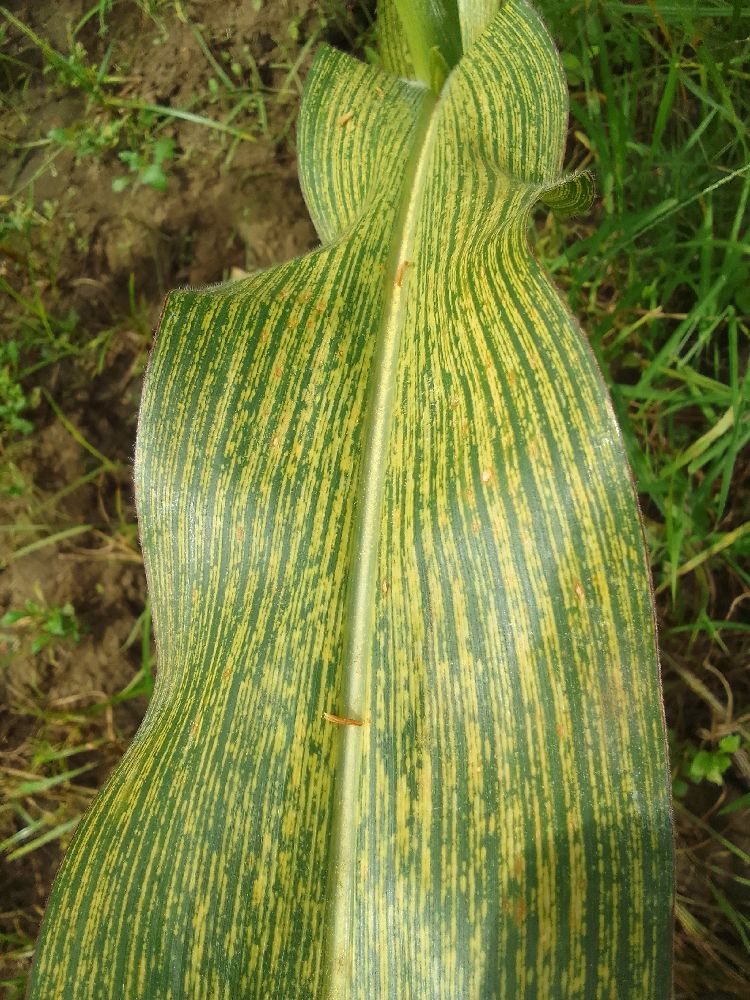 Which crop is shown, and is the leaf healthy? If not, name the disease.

maize, maize streak virus
